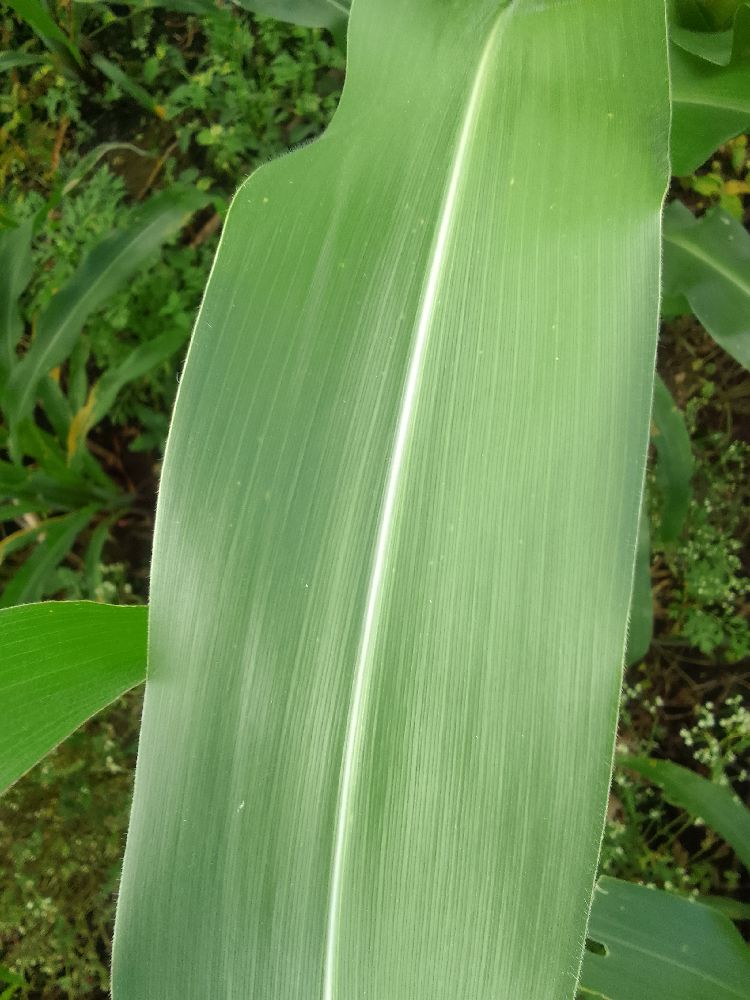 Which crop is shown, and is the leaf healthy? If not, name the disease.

maize, healthy
